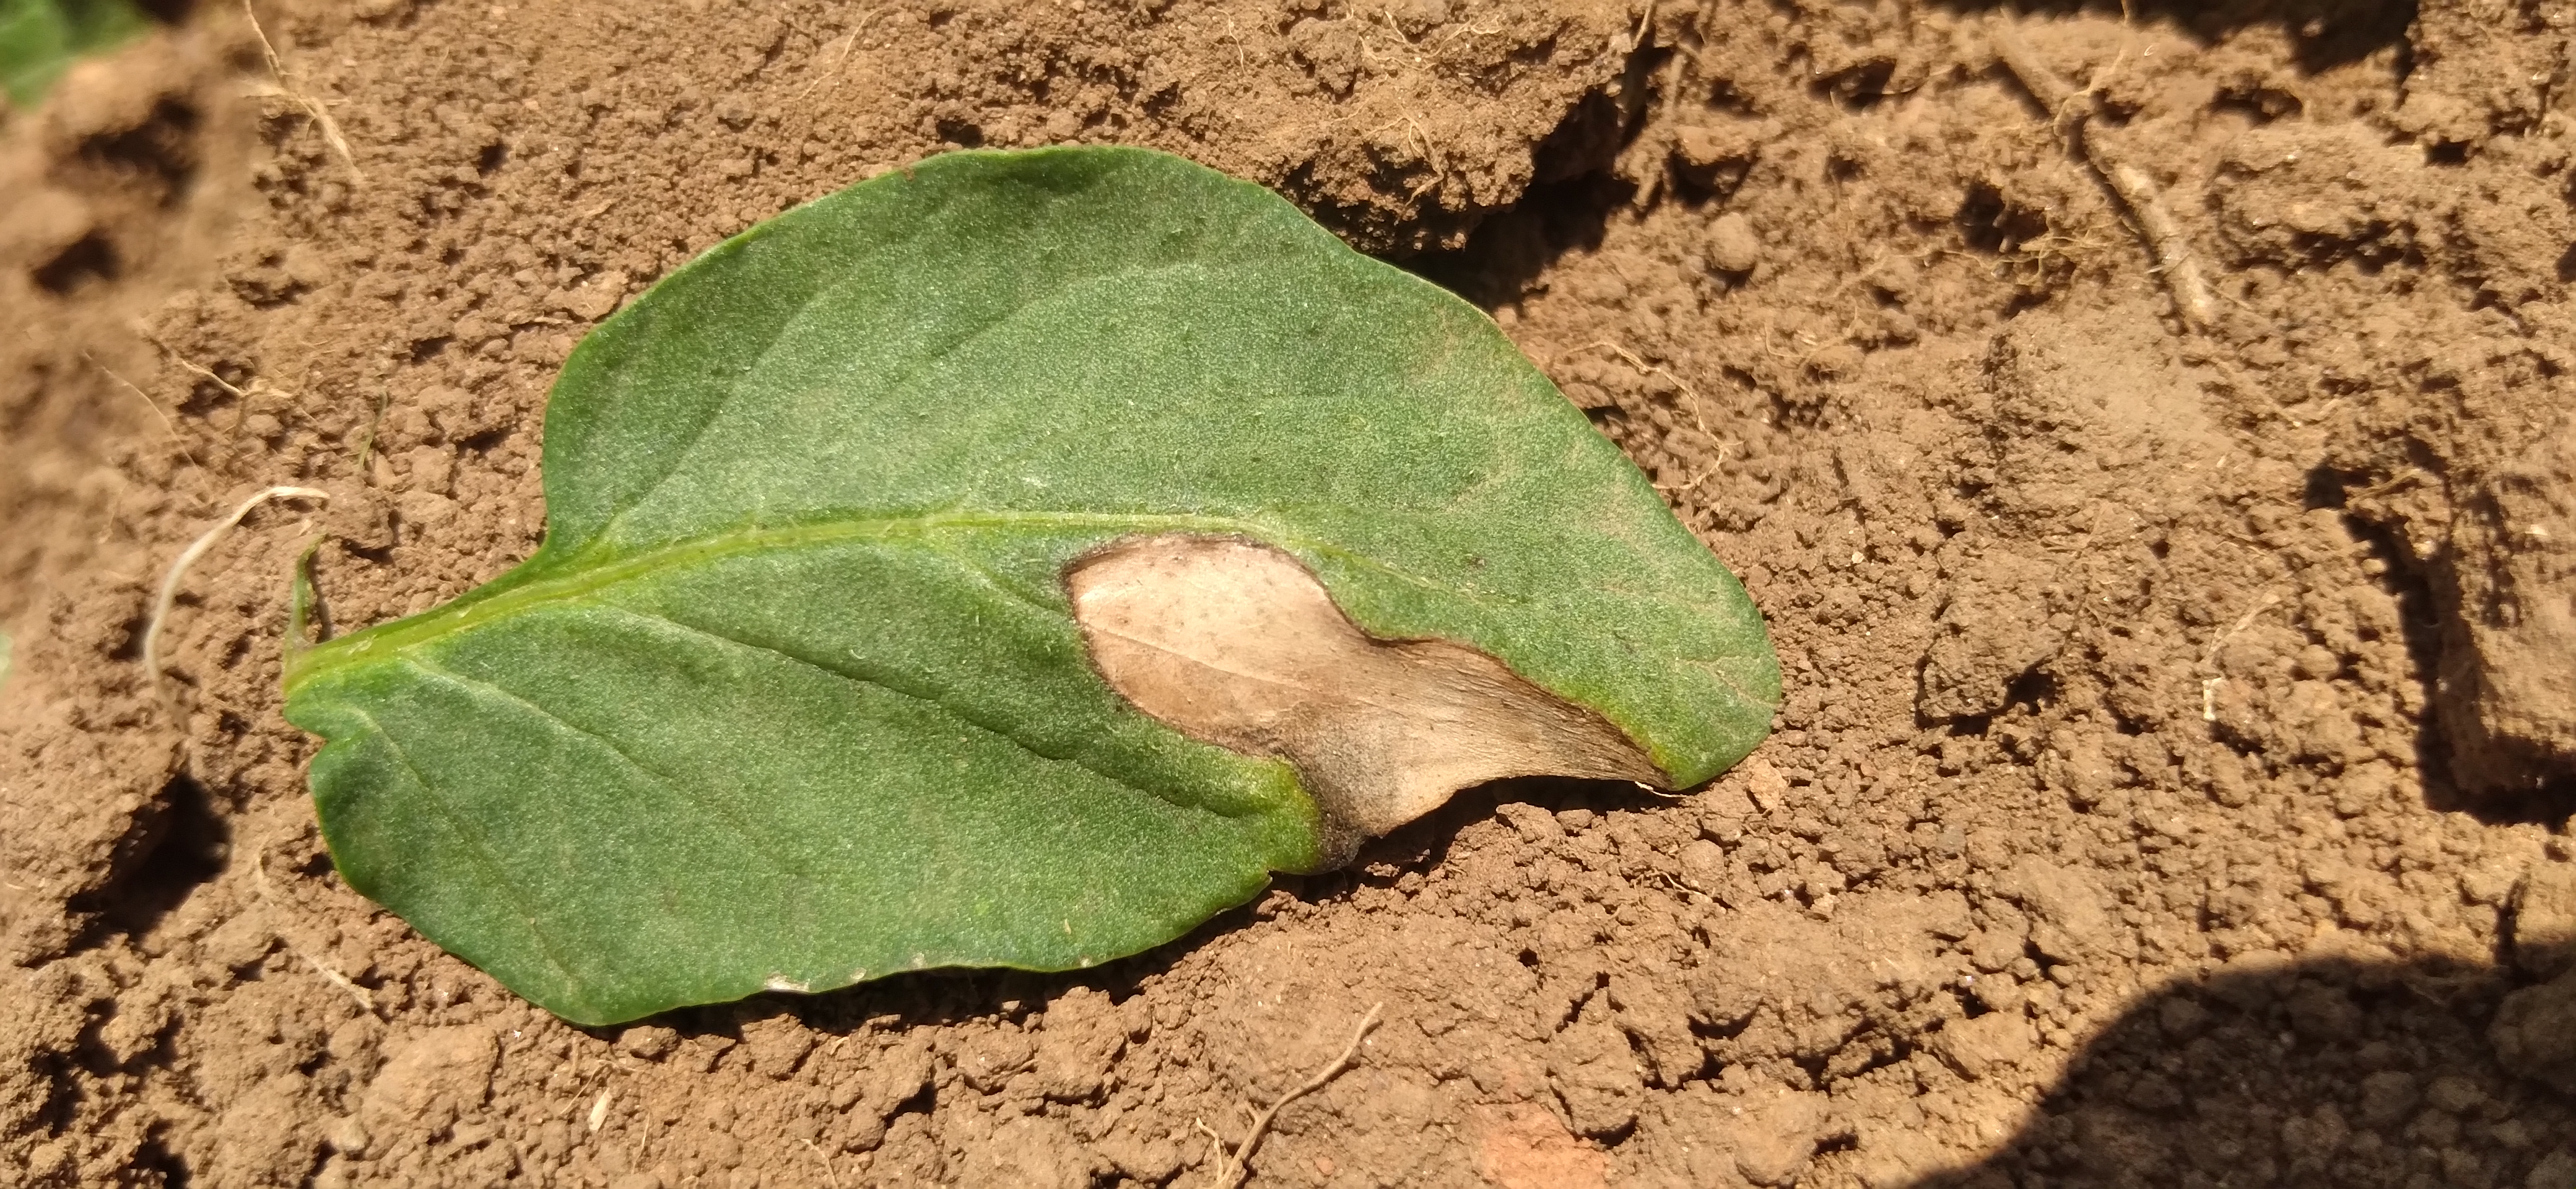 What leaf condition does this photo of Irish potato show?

early blight
